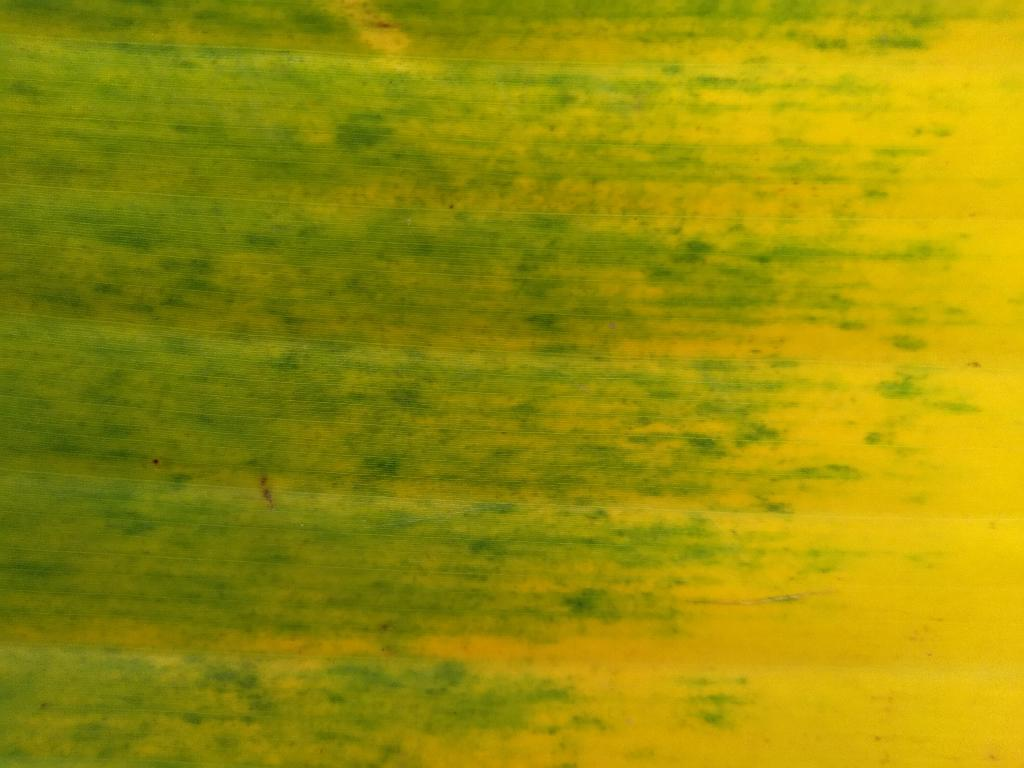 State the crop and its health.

banana, fusarium wilt race 1
